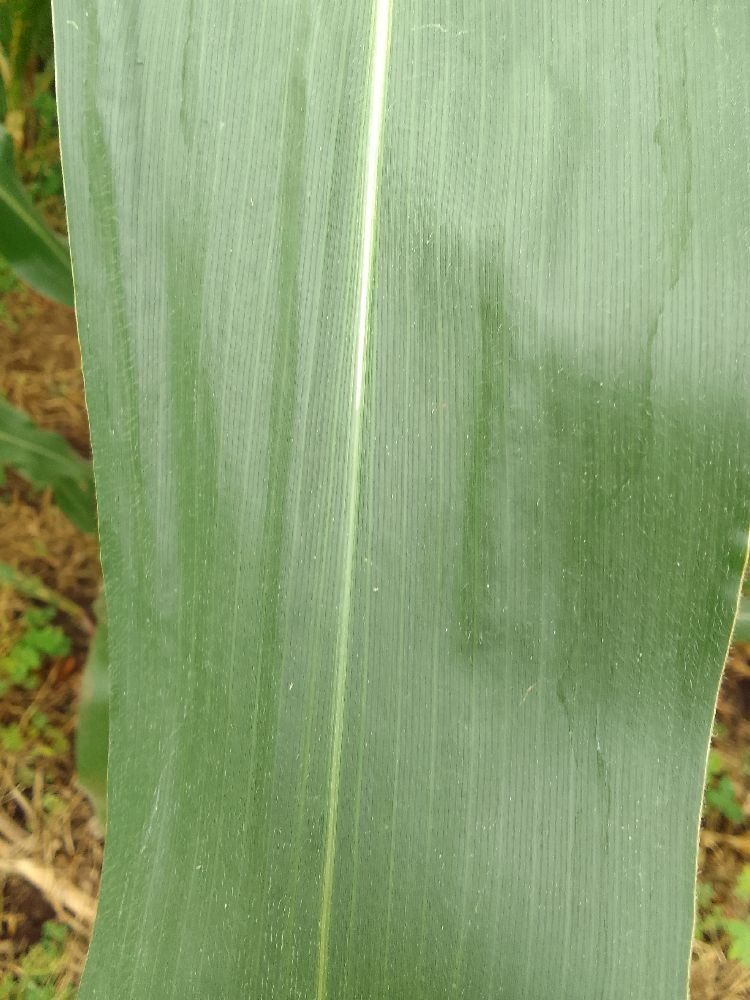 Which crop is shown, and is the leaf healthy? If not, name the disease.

maize, healthy
